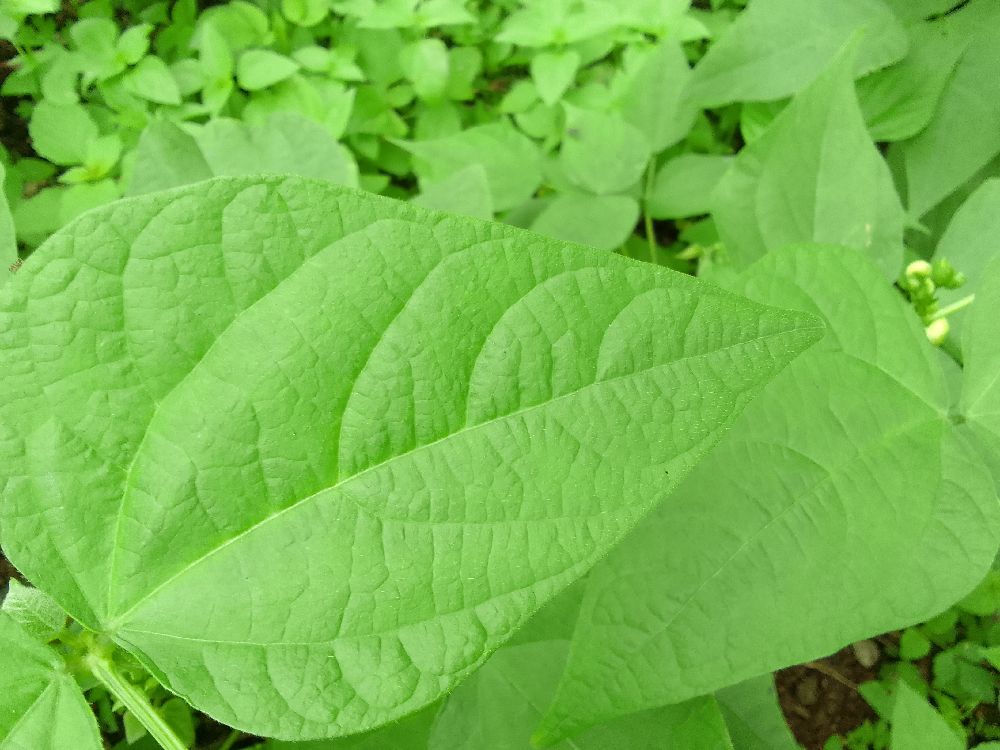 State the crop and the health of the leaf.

common bean, healthy
